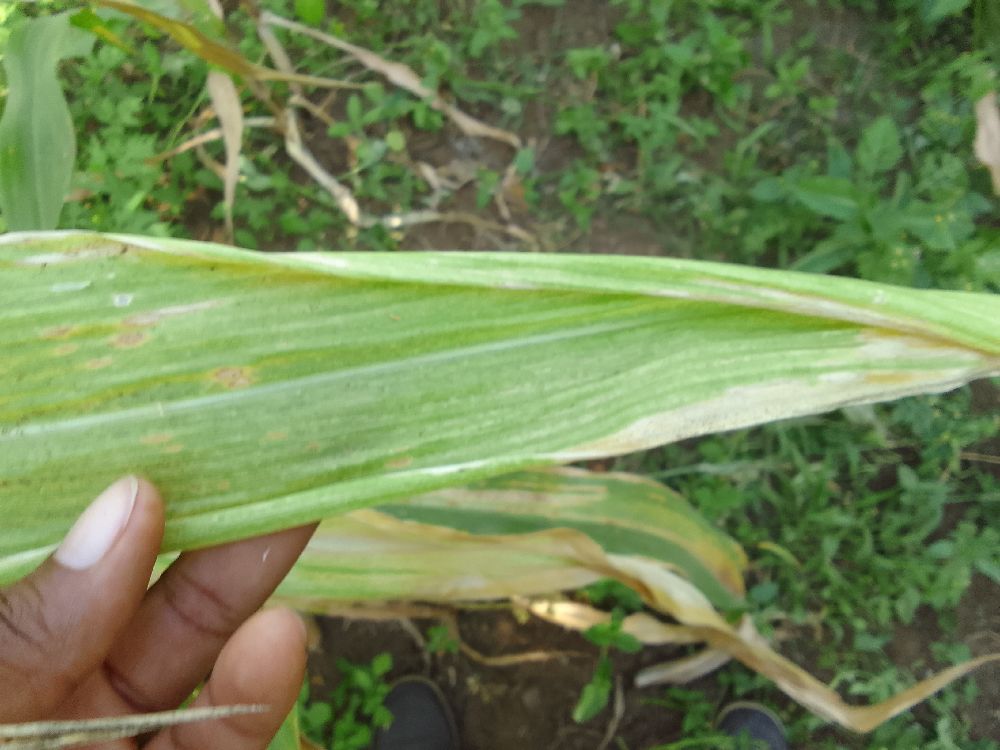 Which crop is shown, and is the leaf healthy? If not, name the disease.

maize, maize lethal necrosis
